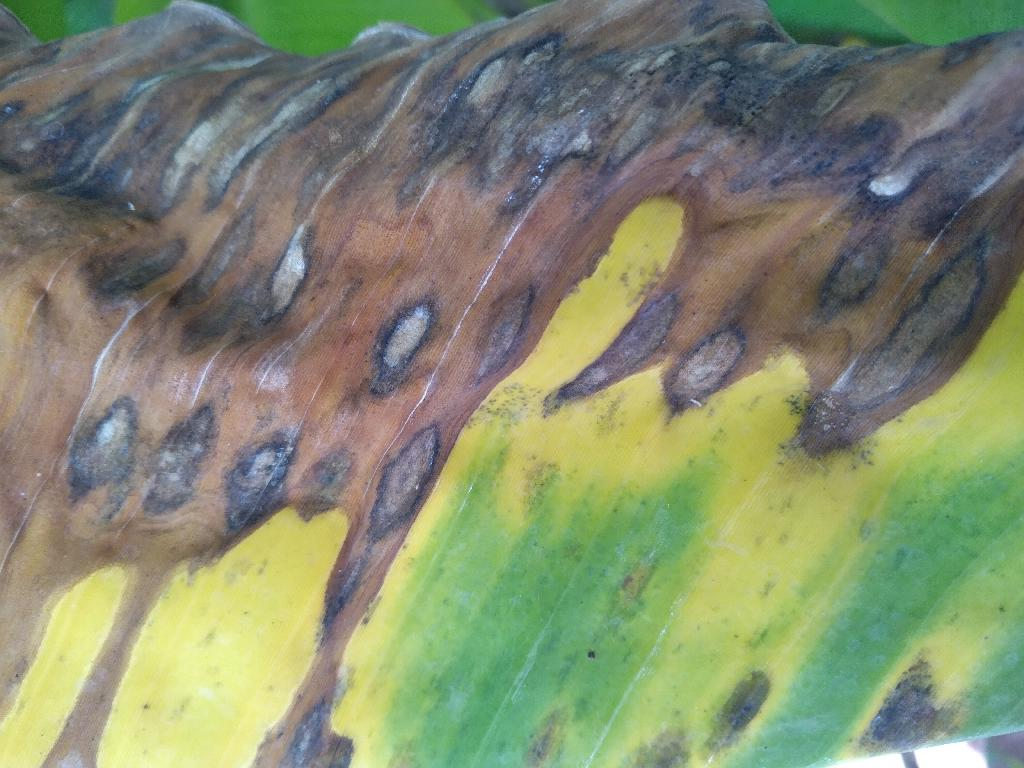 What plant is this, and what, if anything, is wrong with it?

banana, black sigatoka
